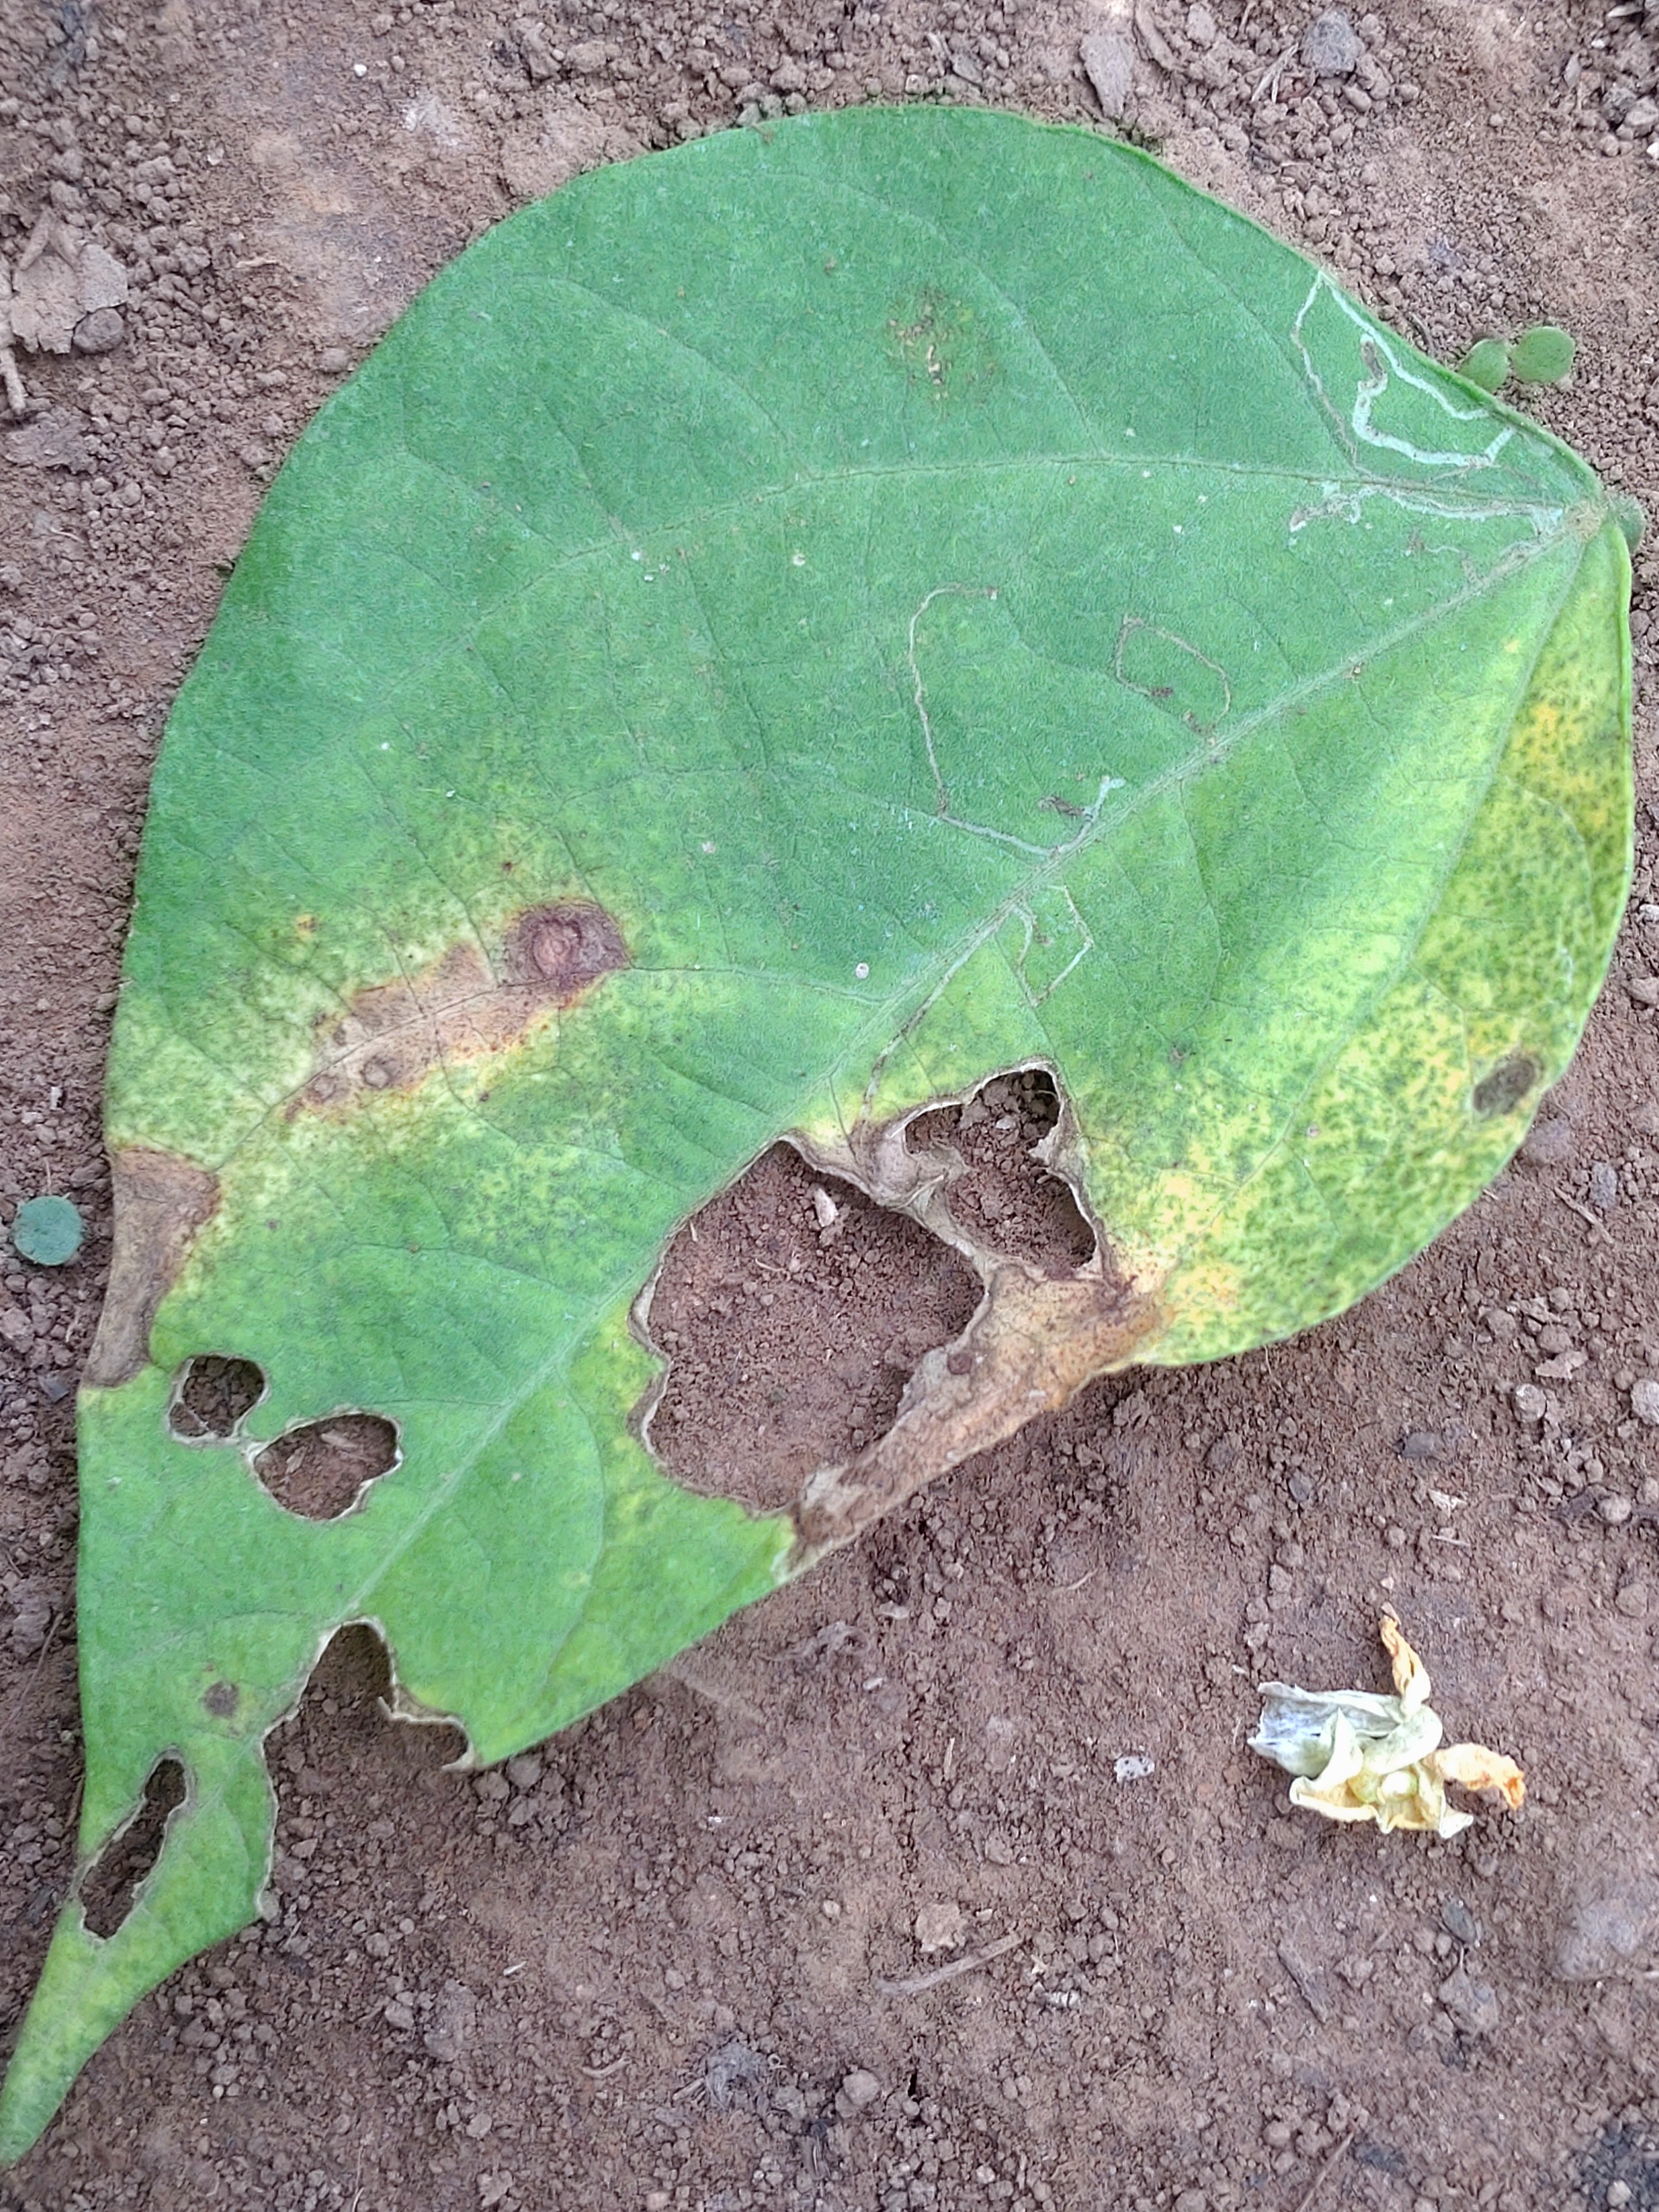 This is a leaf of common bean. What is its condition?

anthracnose
